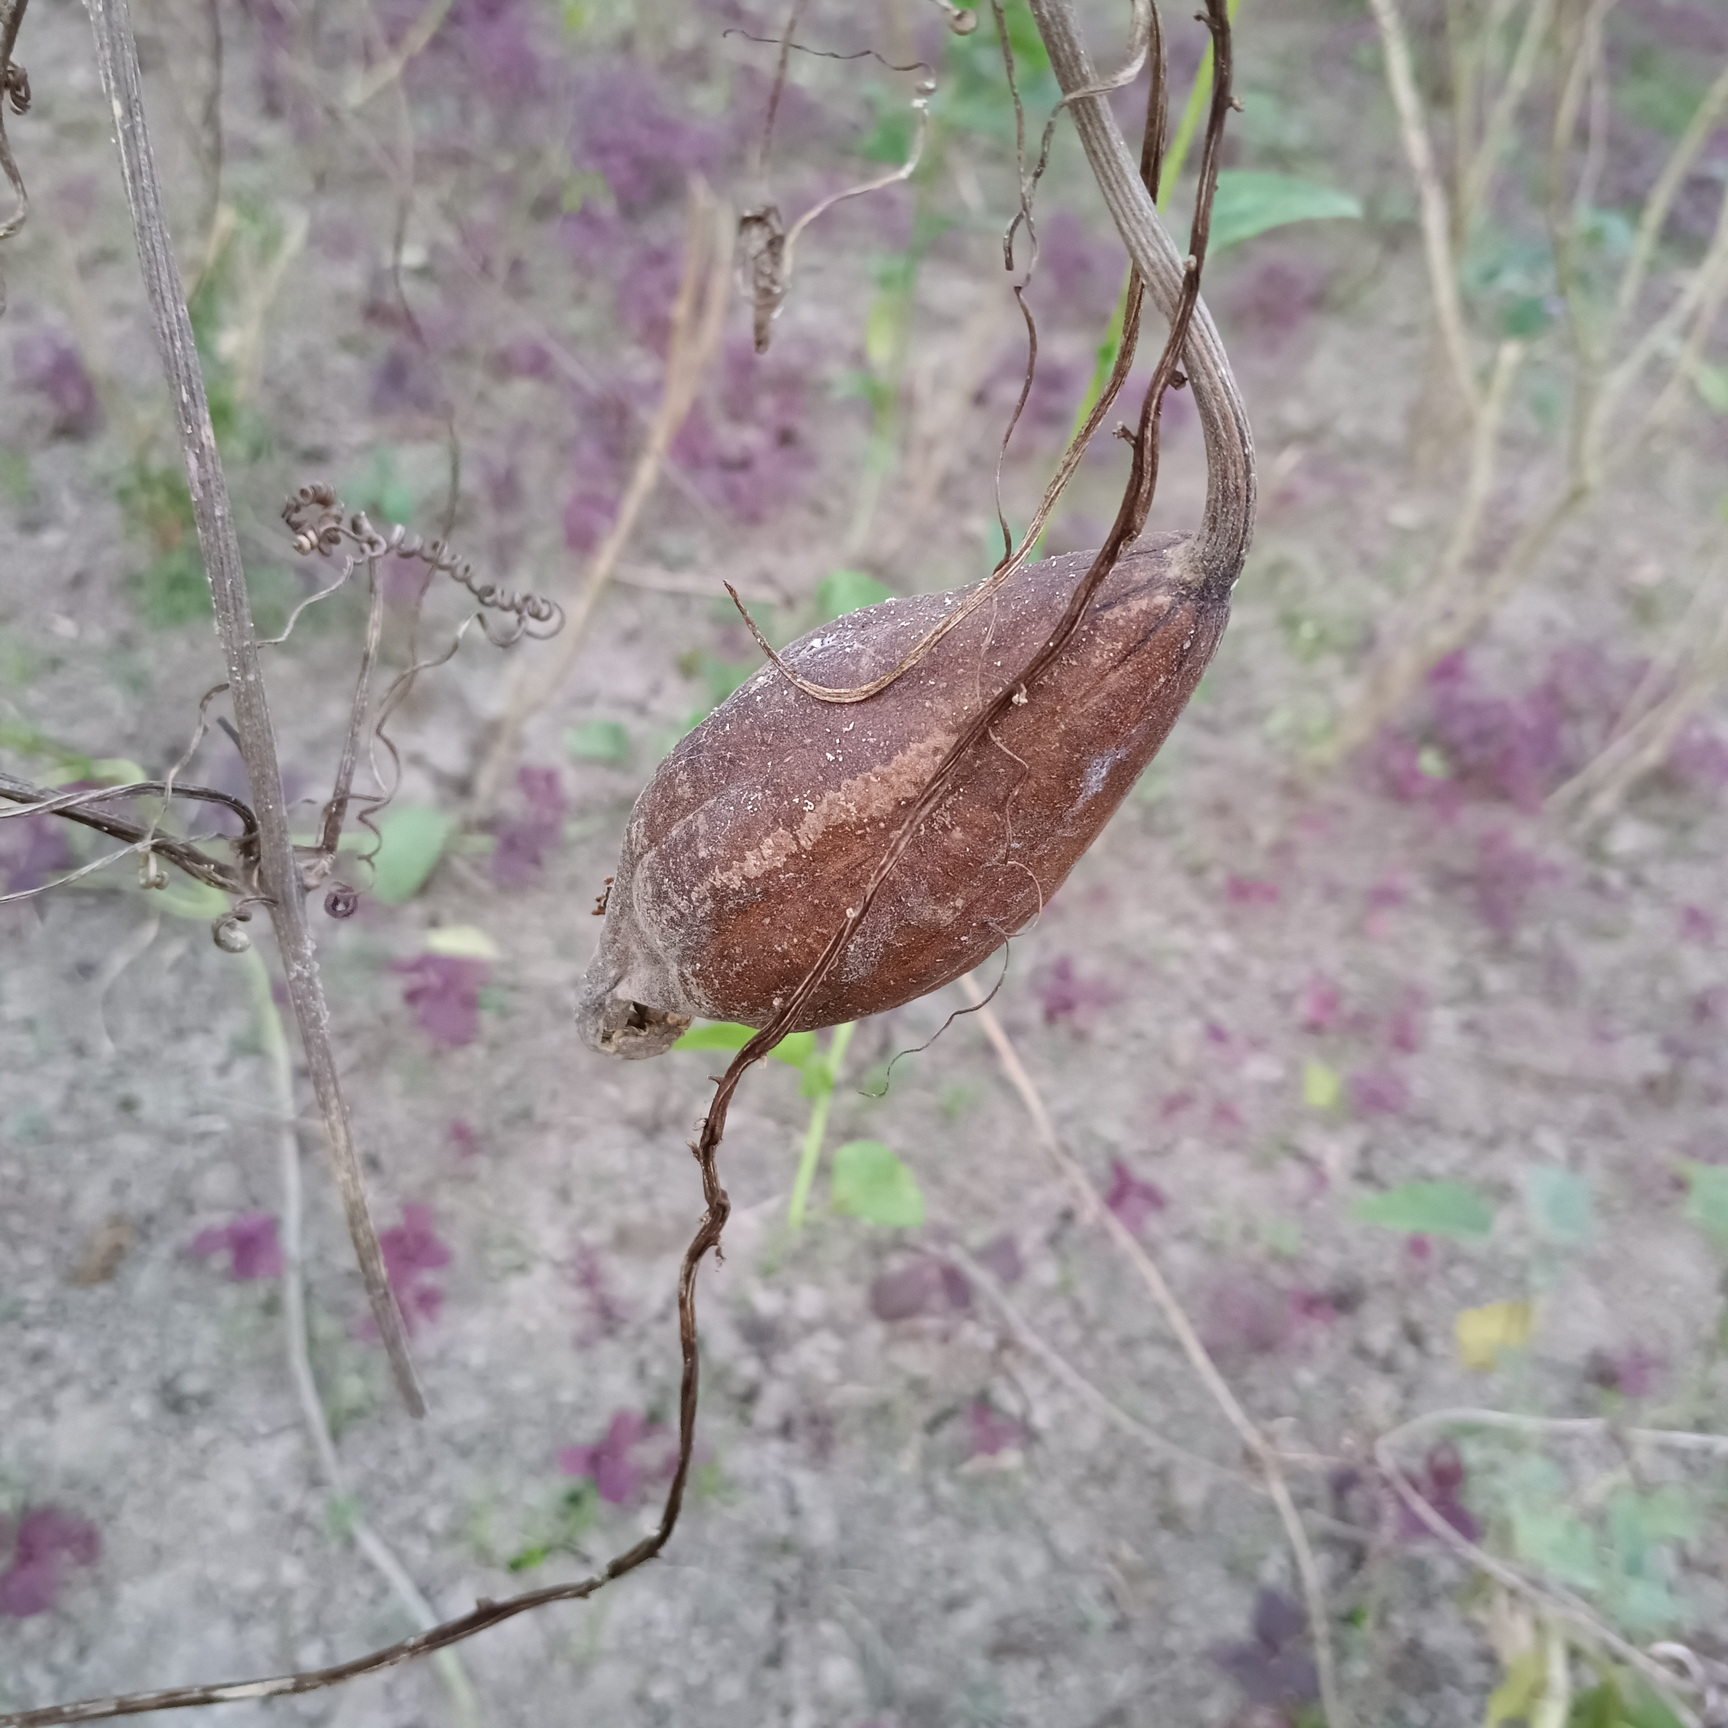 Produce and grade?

luffa, faulty
